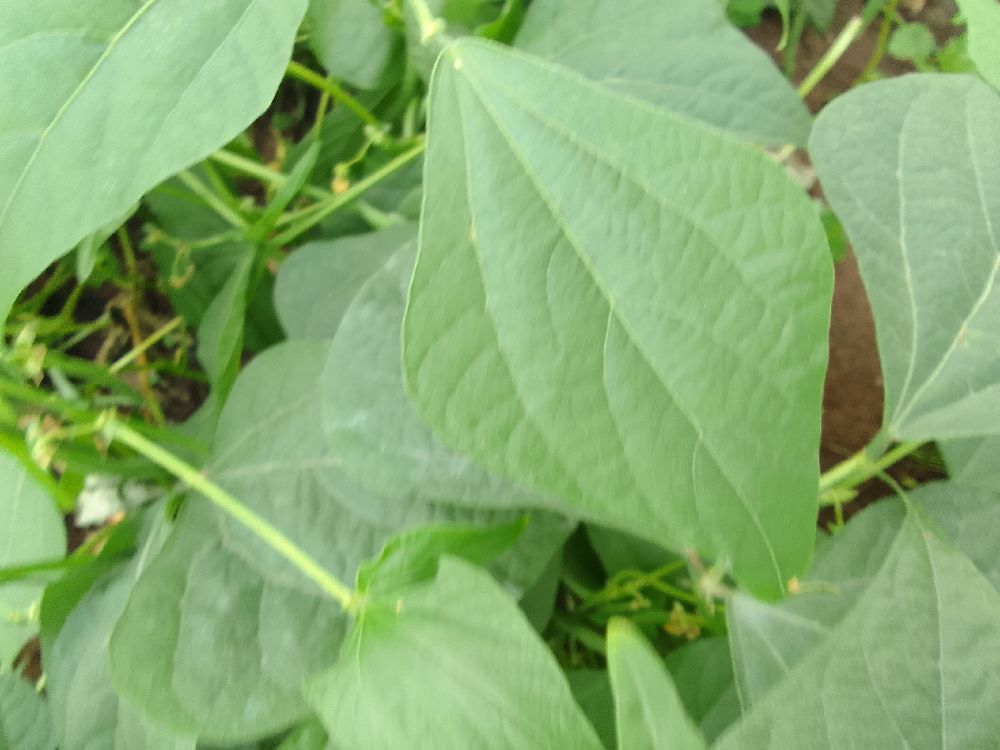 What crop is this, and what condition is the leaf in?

common bean, healthy
